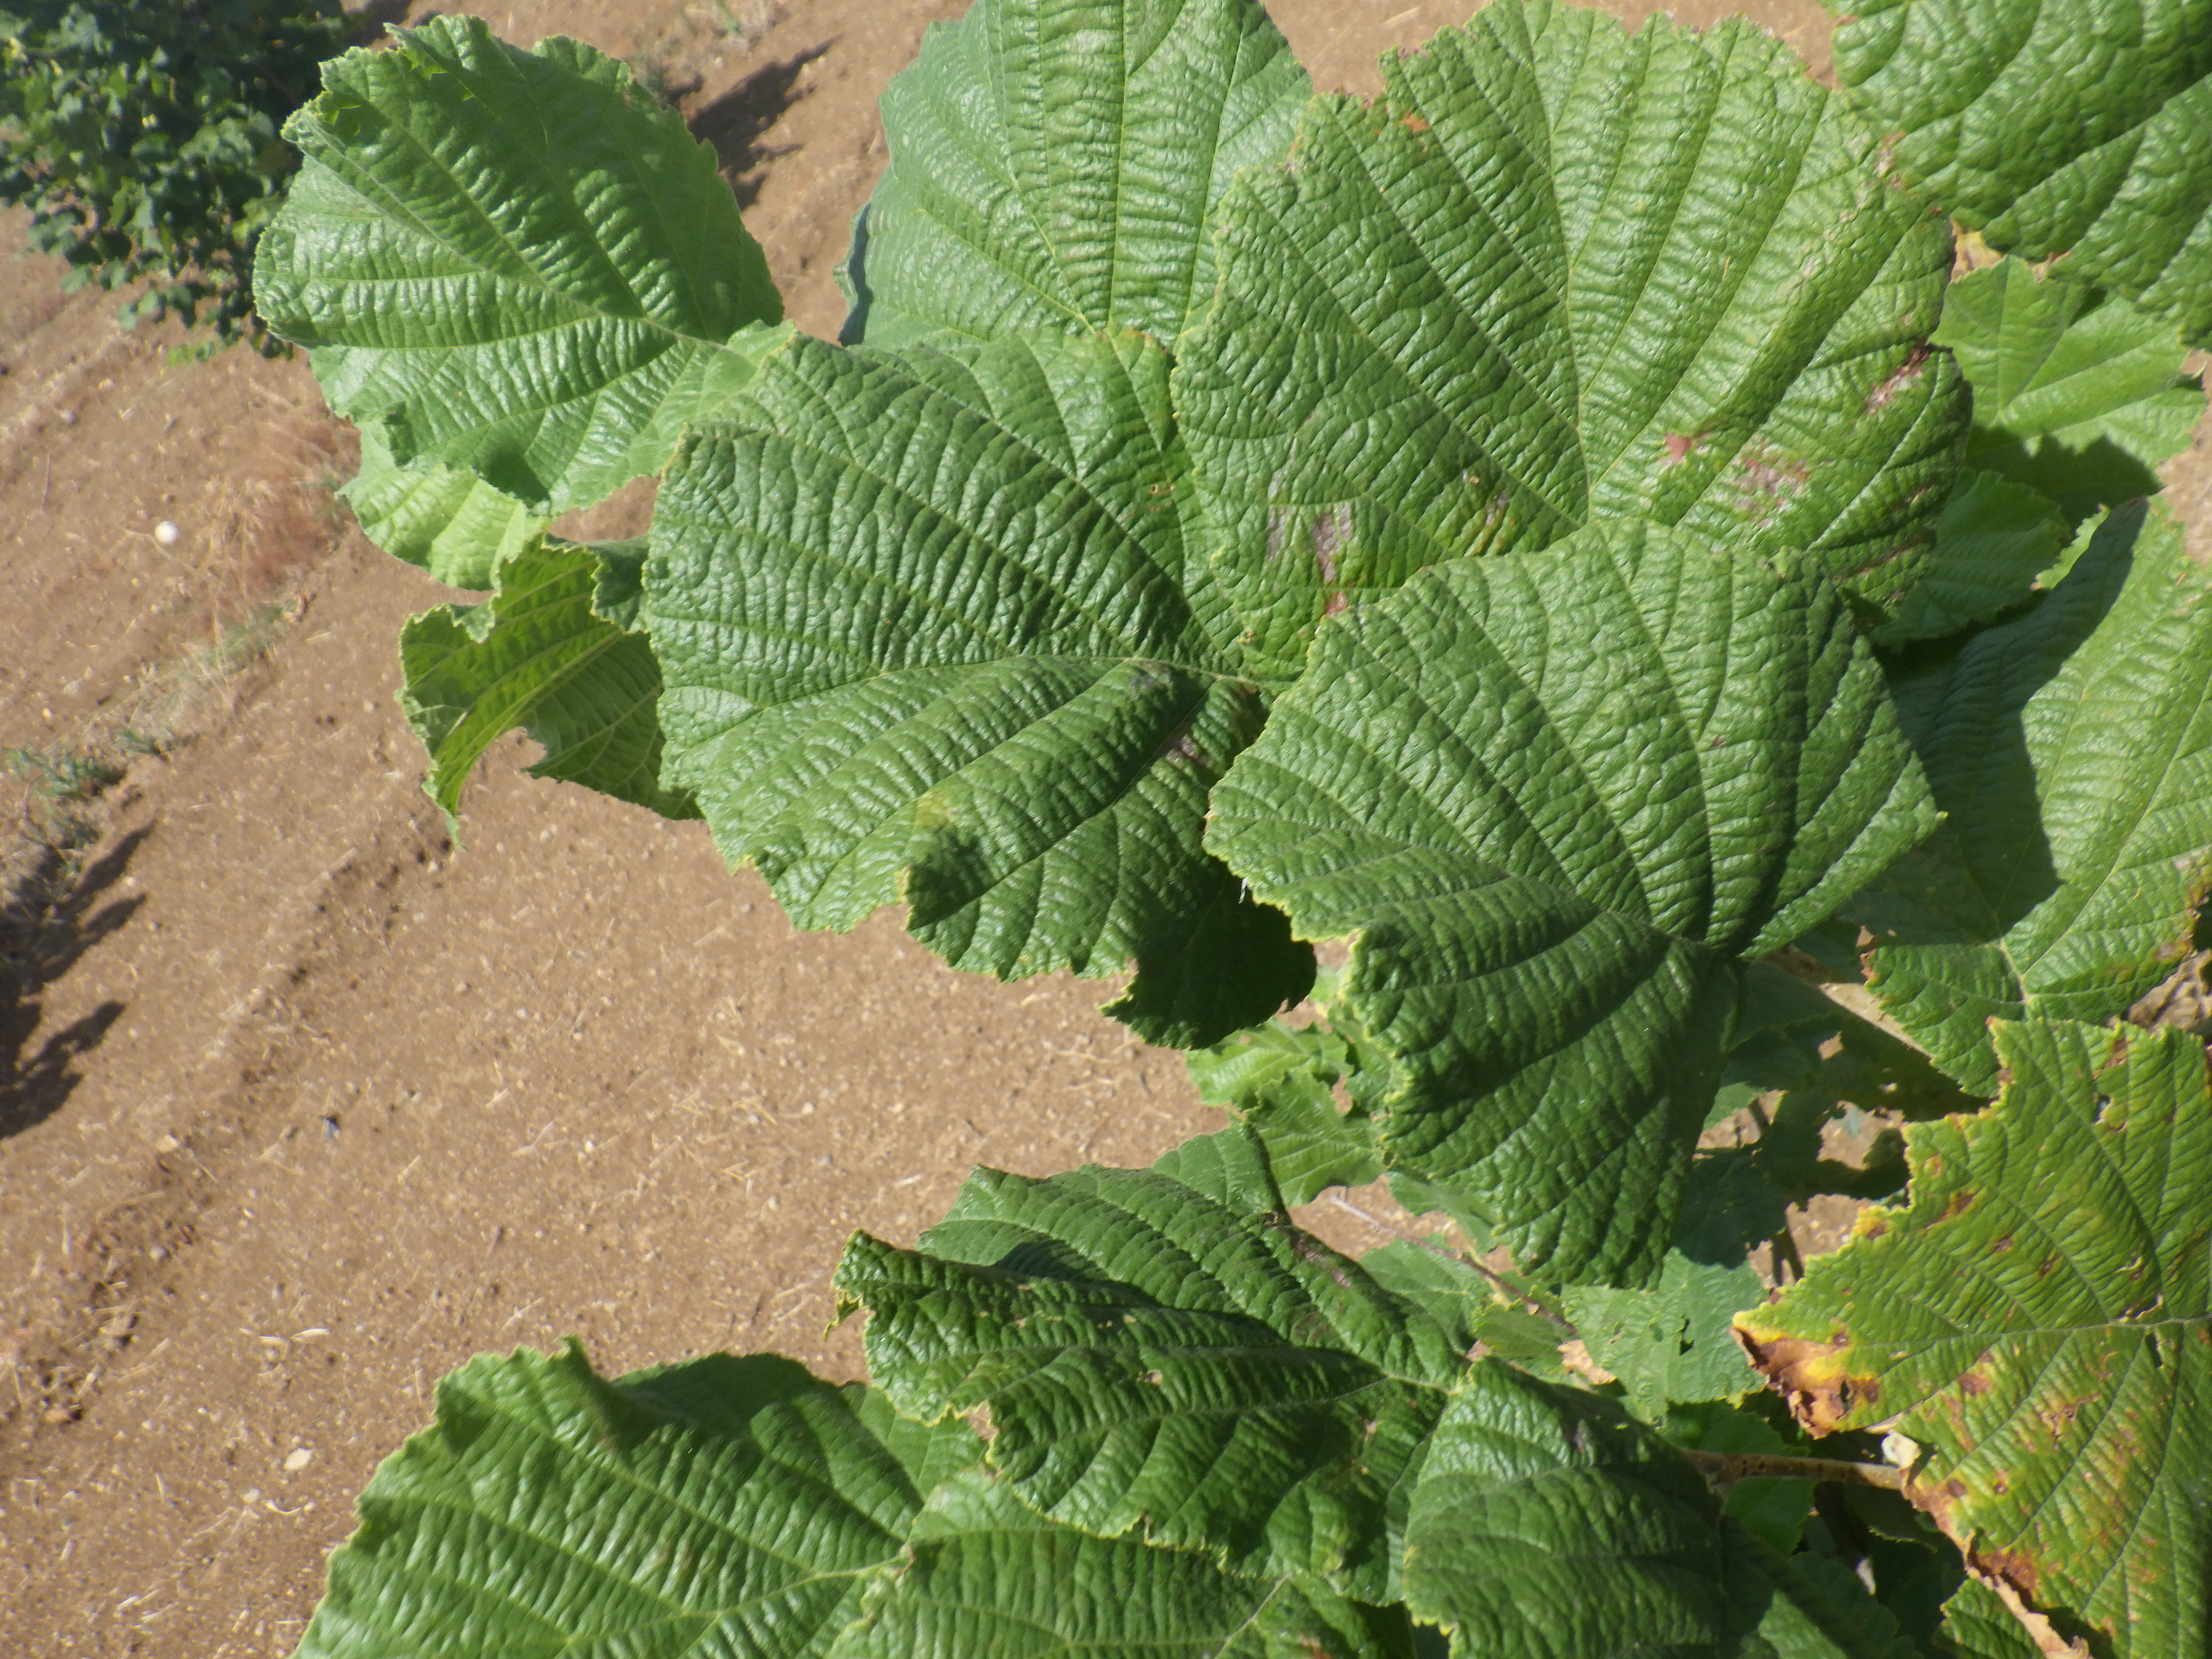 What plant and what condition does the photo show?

hazel, bacterial spot, sunburn
